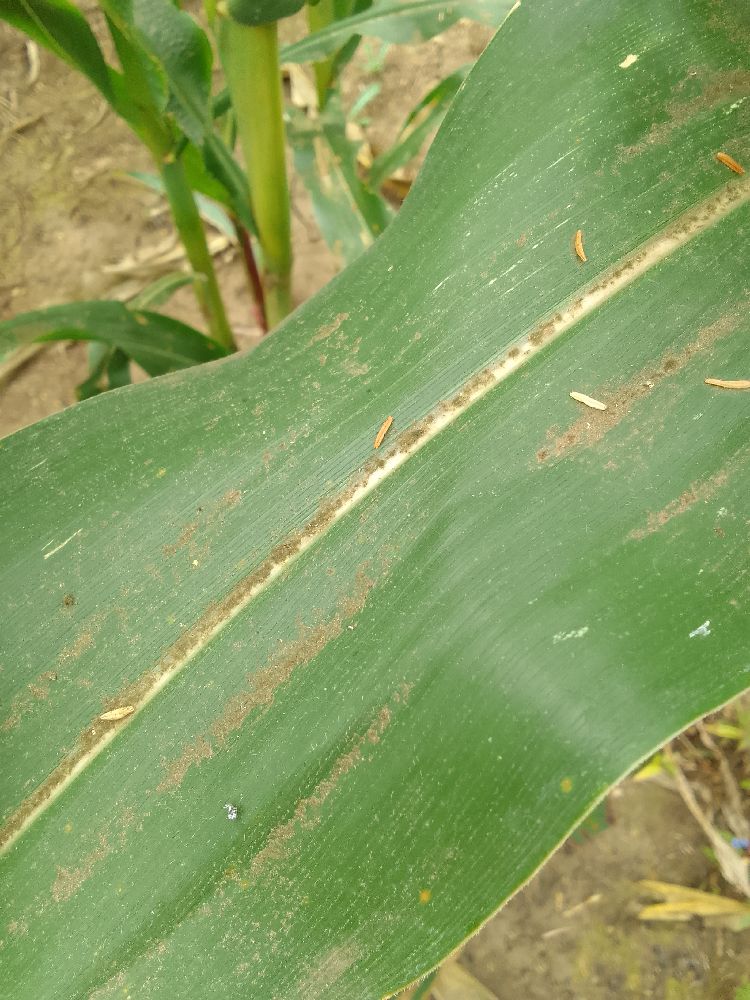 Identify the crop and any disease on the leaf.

maize, healthy
